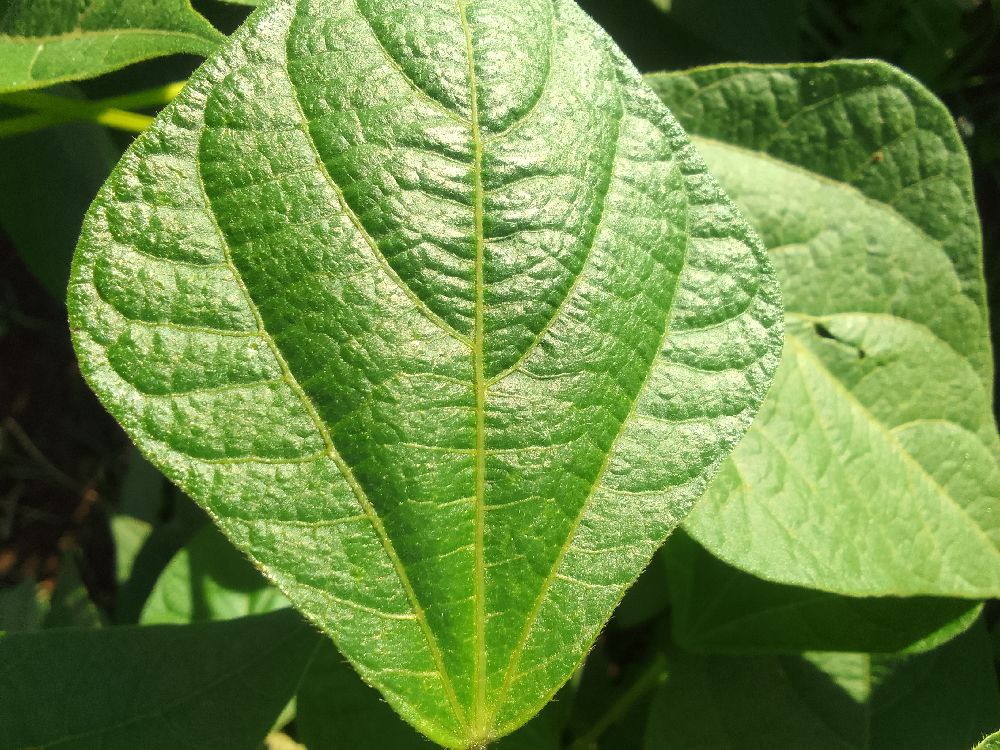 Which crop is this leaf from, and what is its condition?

common bean, healthy
